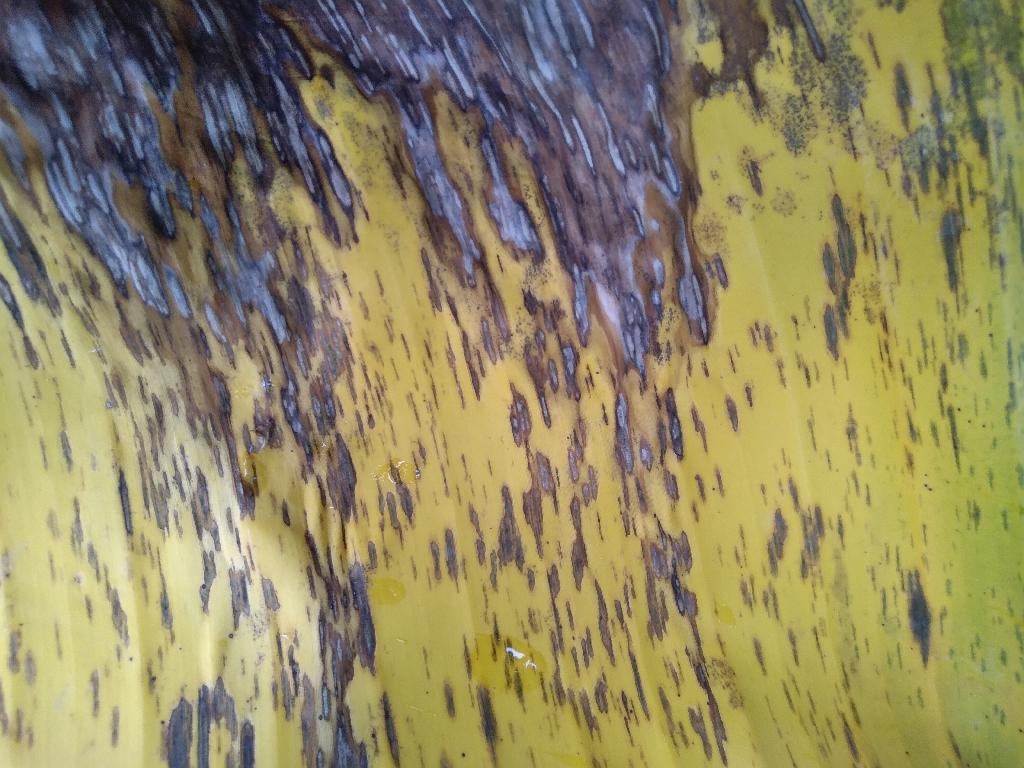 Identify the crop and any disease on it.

banana, black sigatoka
